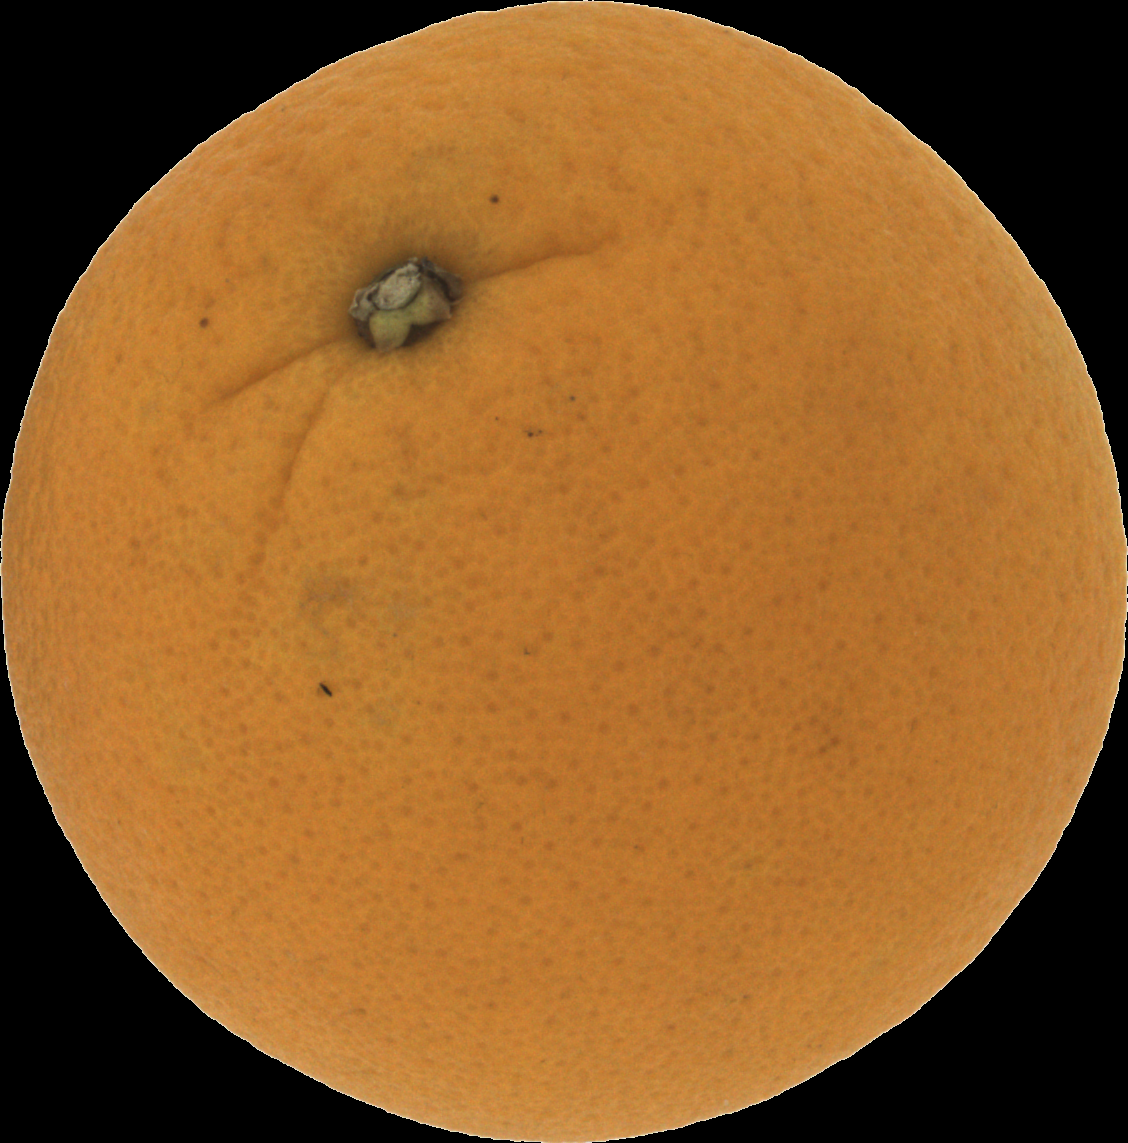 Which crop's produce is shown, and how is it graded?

orange, good
